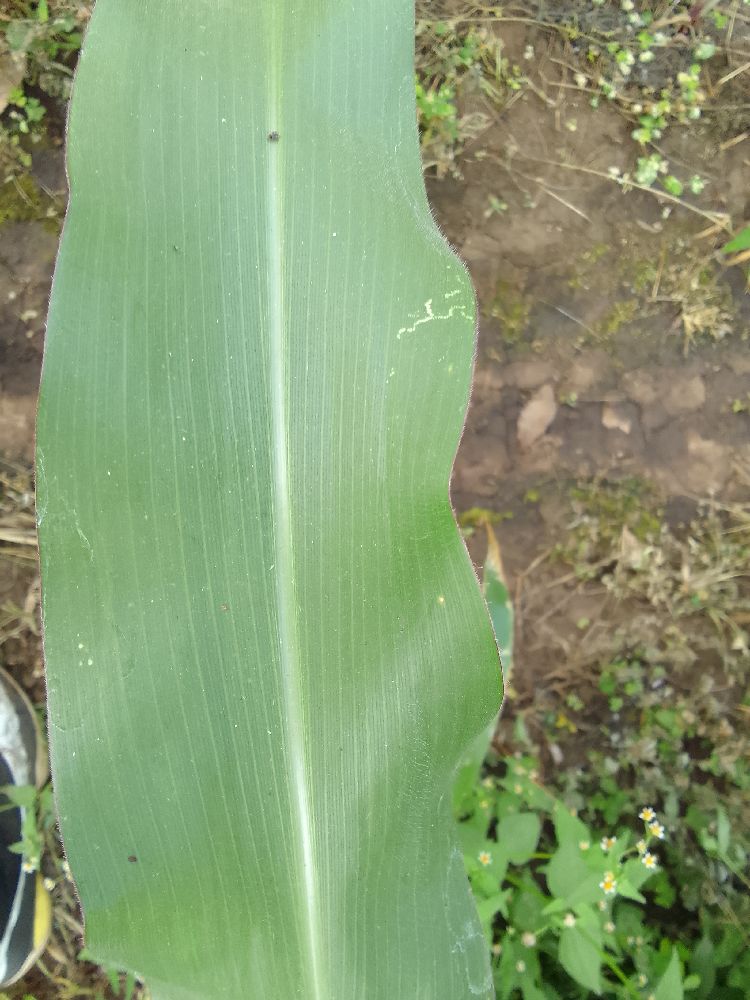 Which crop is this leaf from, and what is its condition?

maize, healthy
